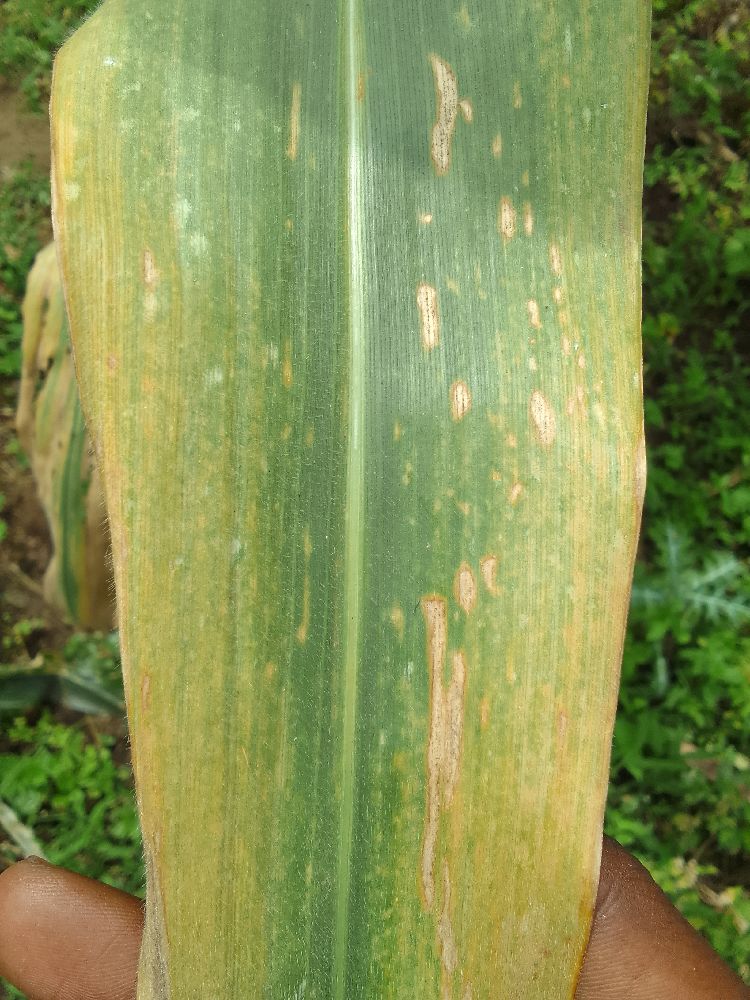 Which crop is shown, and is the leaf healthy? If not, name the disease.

maize, maize lethal necrosis
